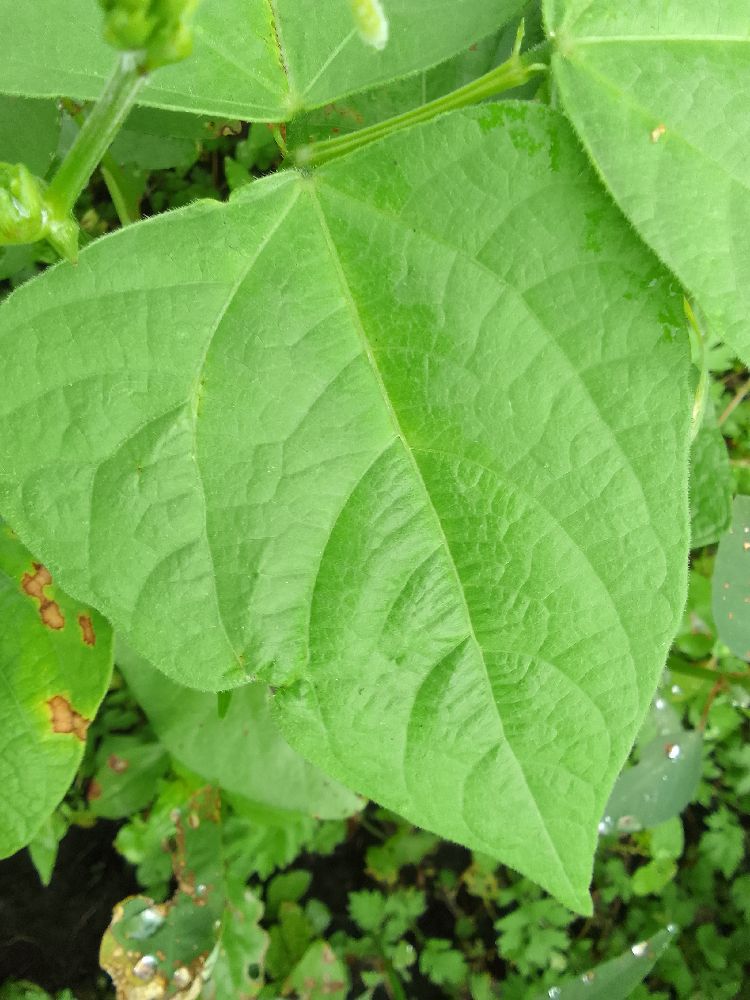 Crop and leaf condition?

common bean, healthy
